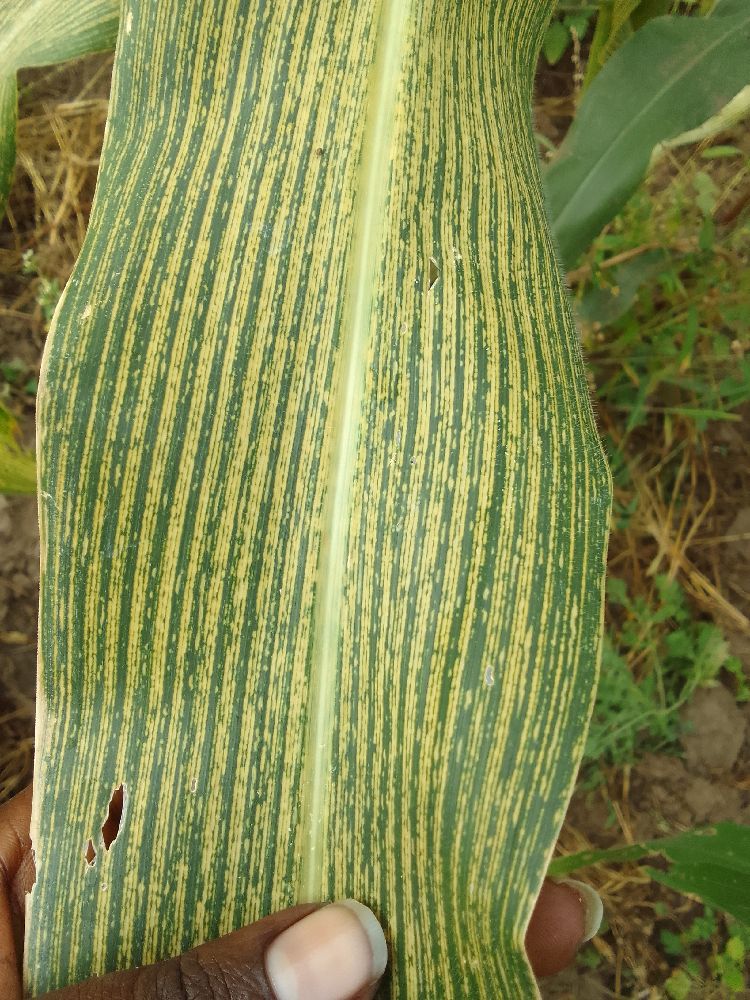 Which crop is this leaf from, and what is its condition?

maize, maize streak virus
